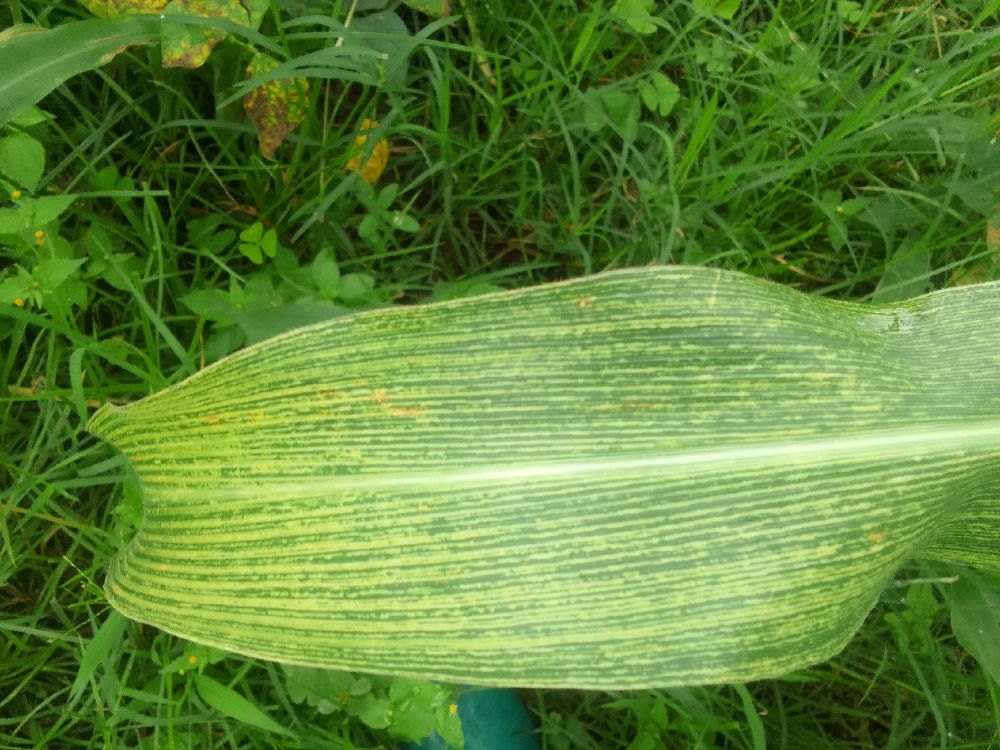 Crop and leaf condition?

maize, maize streak virus
